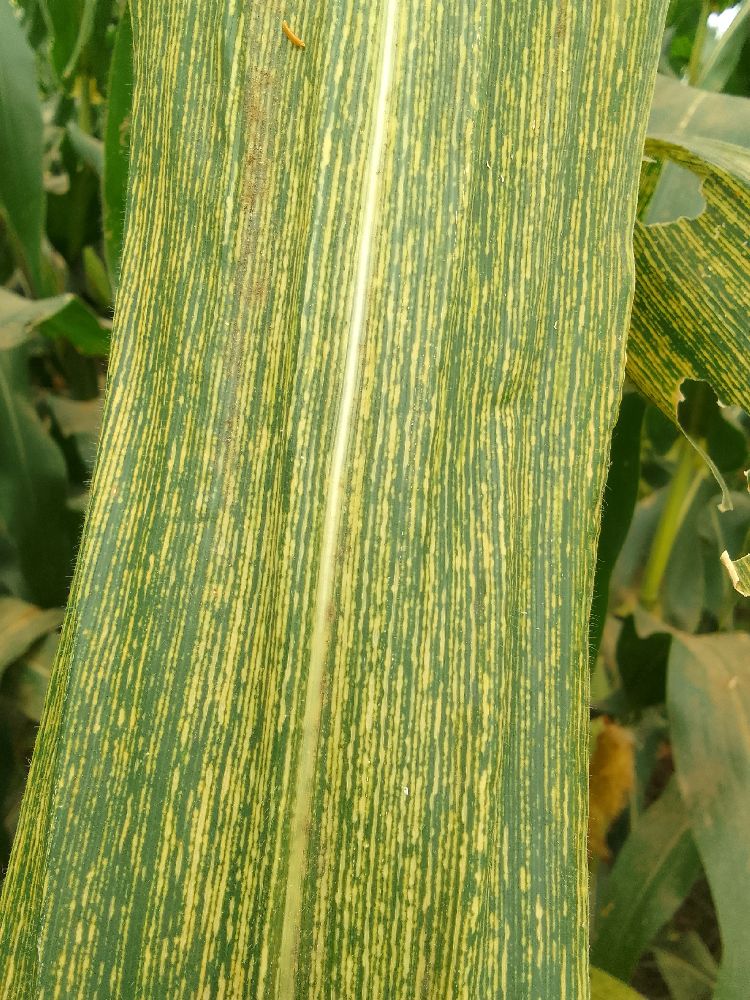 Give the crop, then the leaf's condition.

maize, maize streak virus
